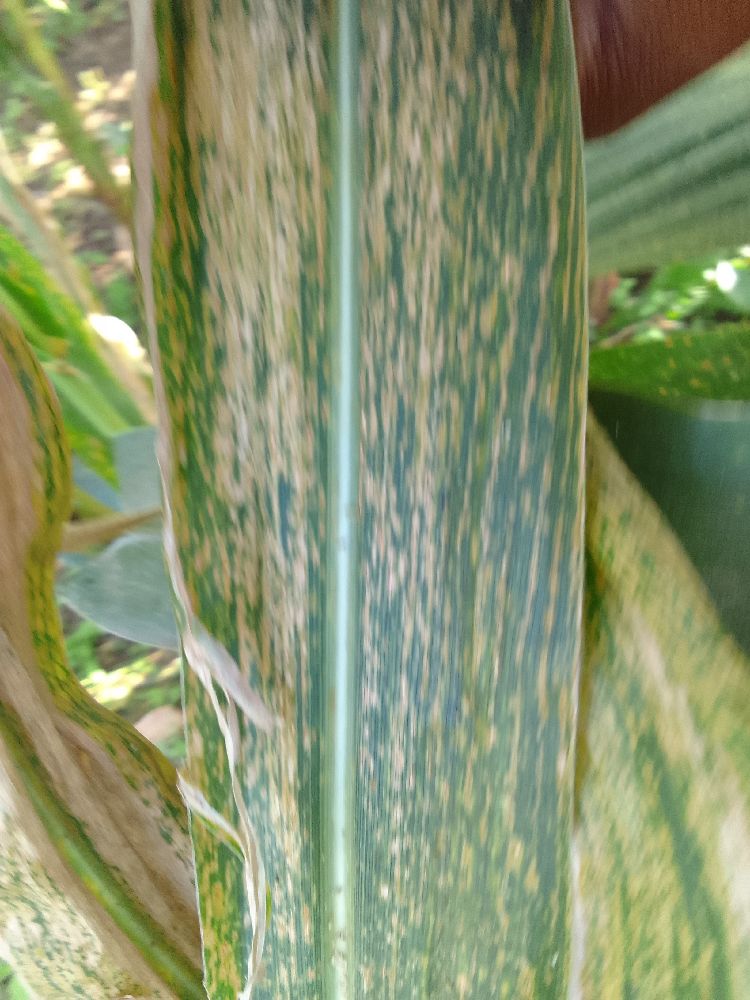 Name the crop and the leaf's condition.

maize, maize lethal necrosis
